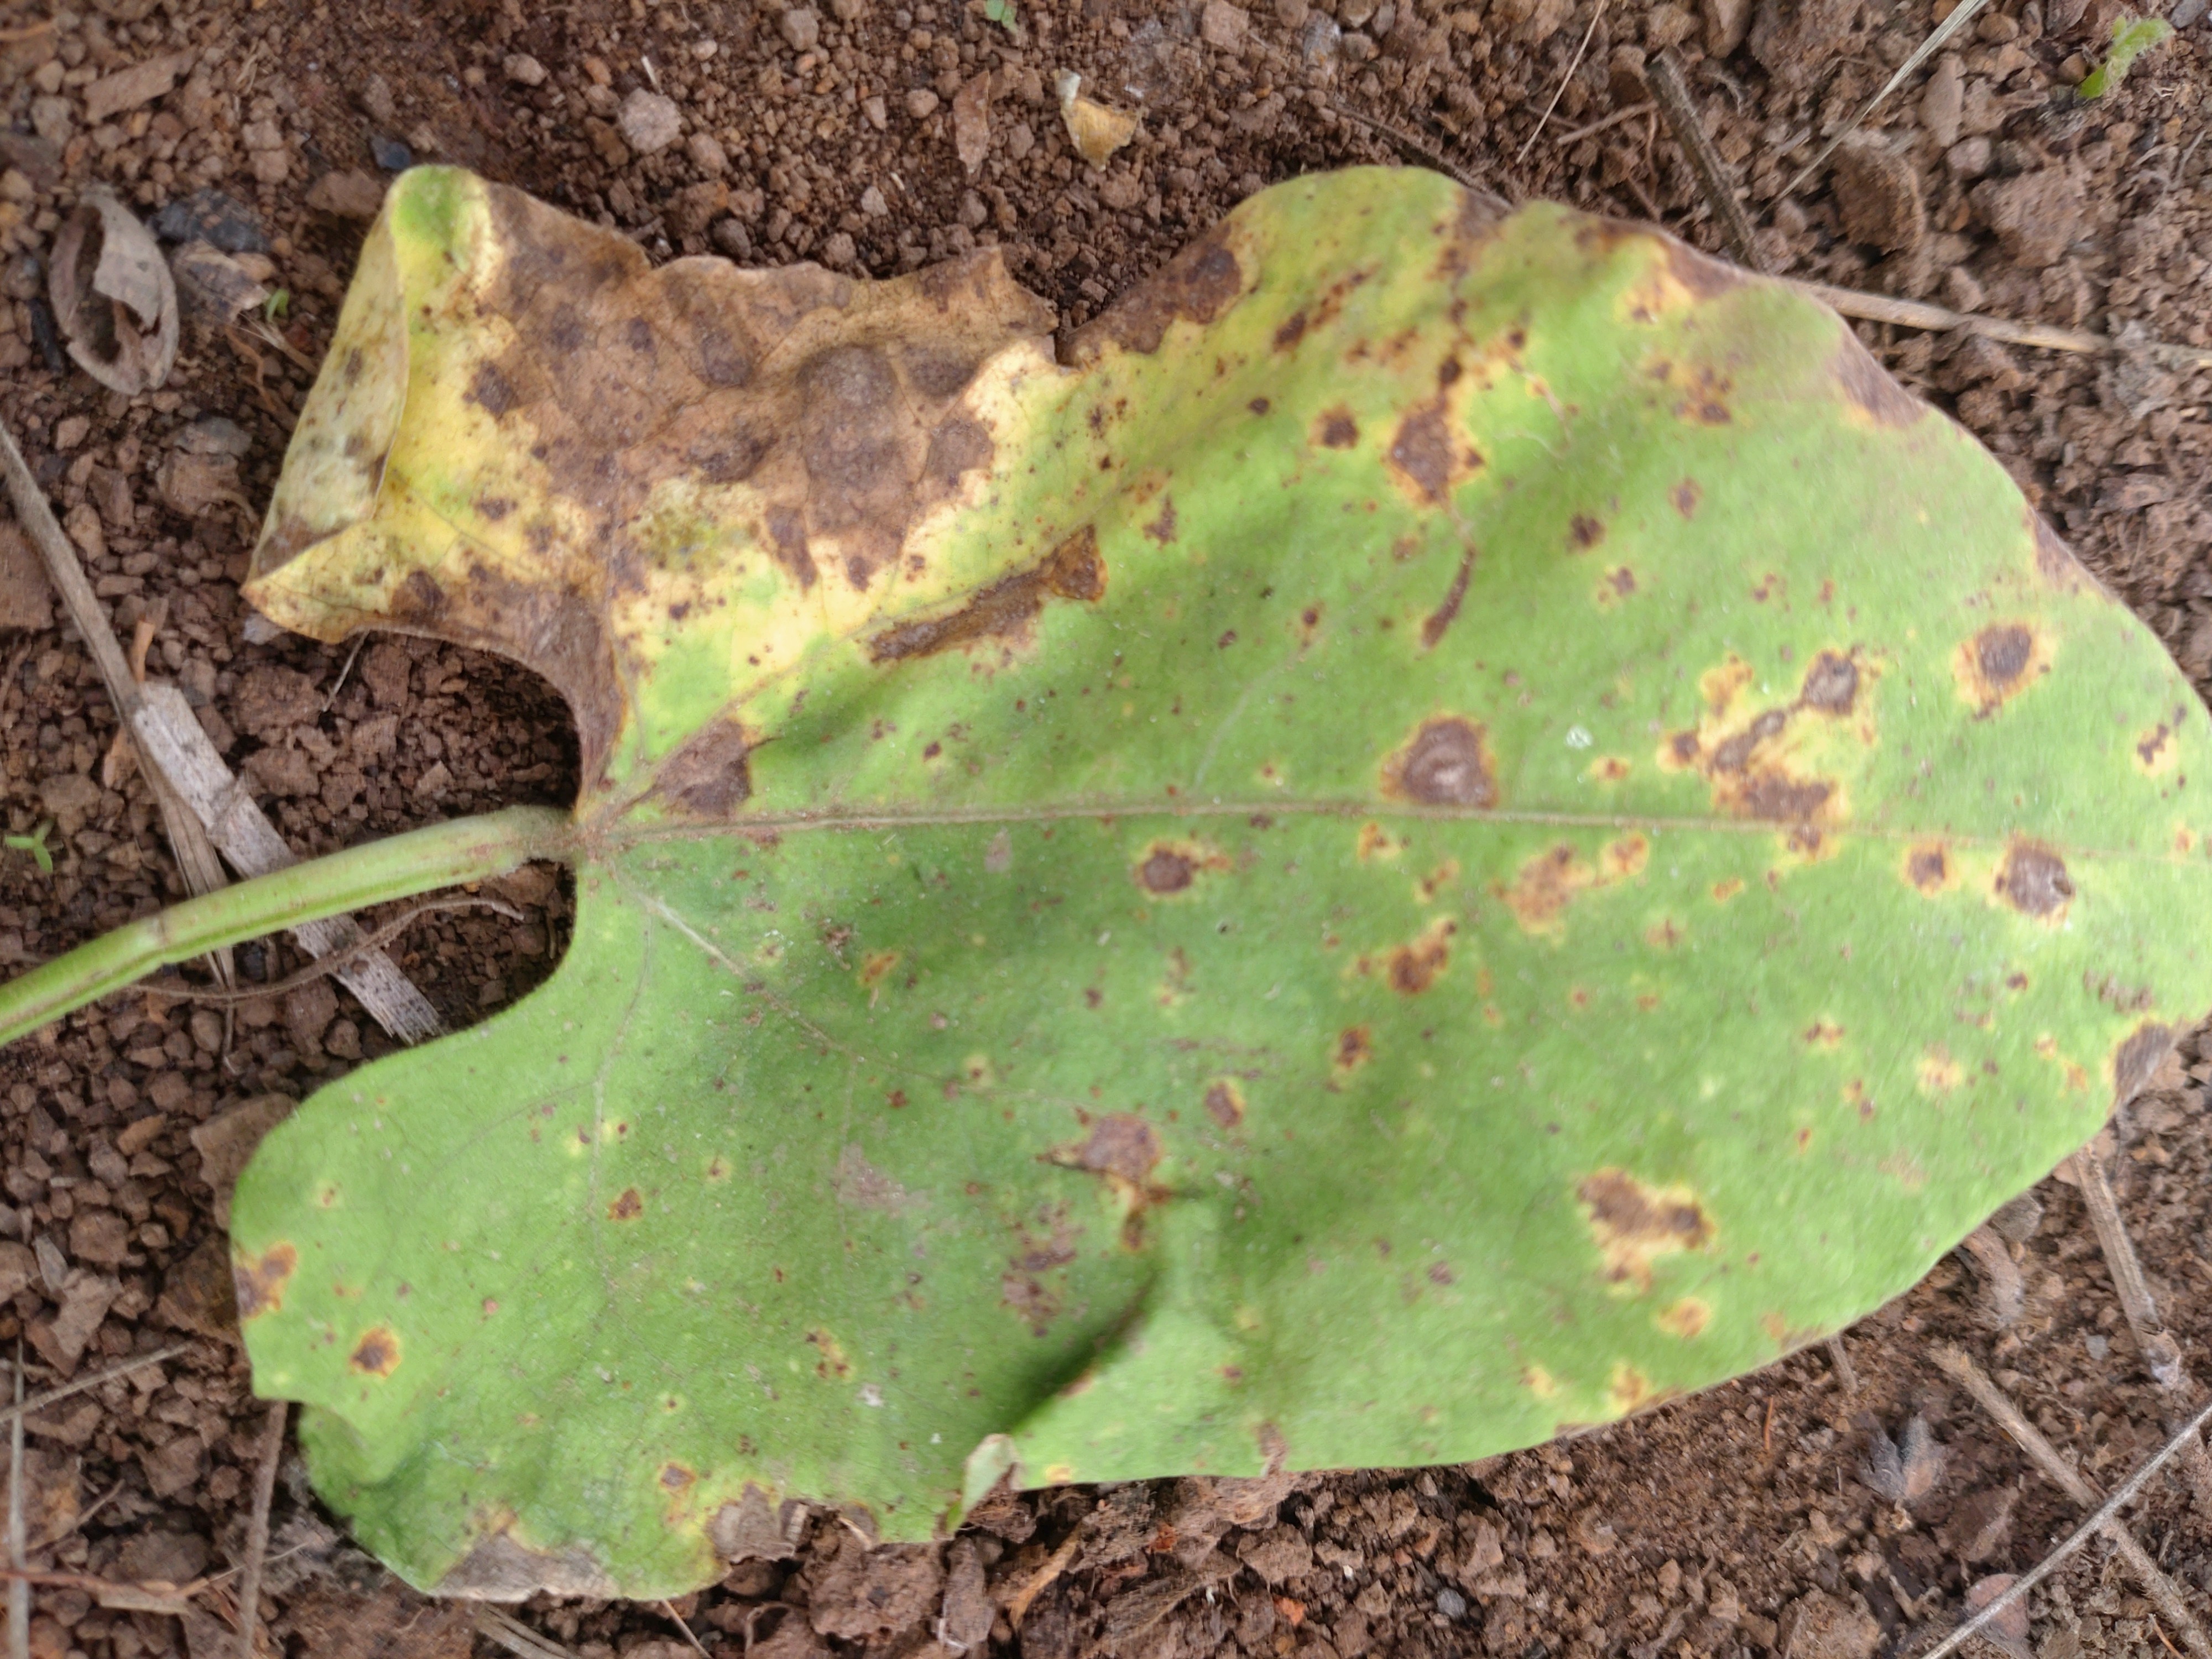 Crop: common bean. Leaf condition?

rust
